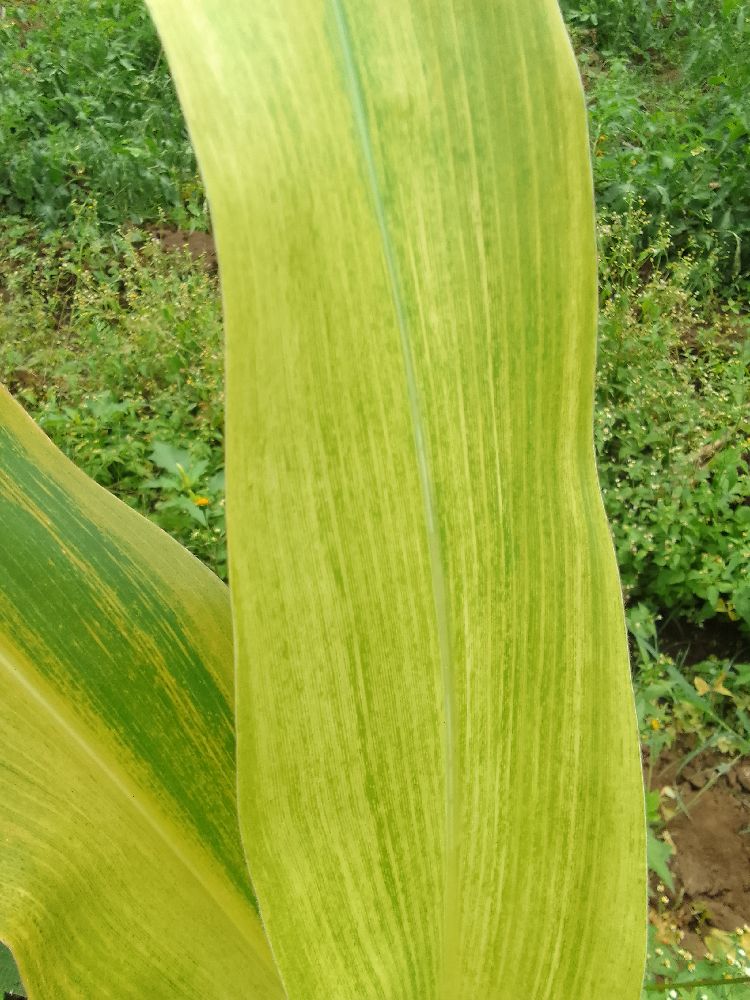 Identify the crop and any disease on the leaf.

maize, maize lethal necrosis
